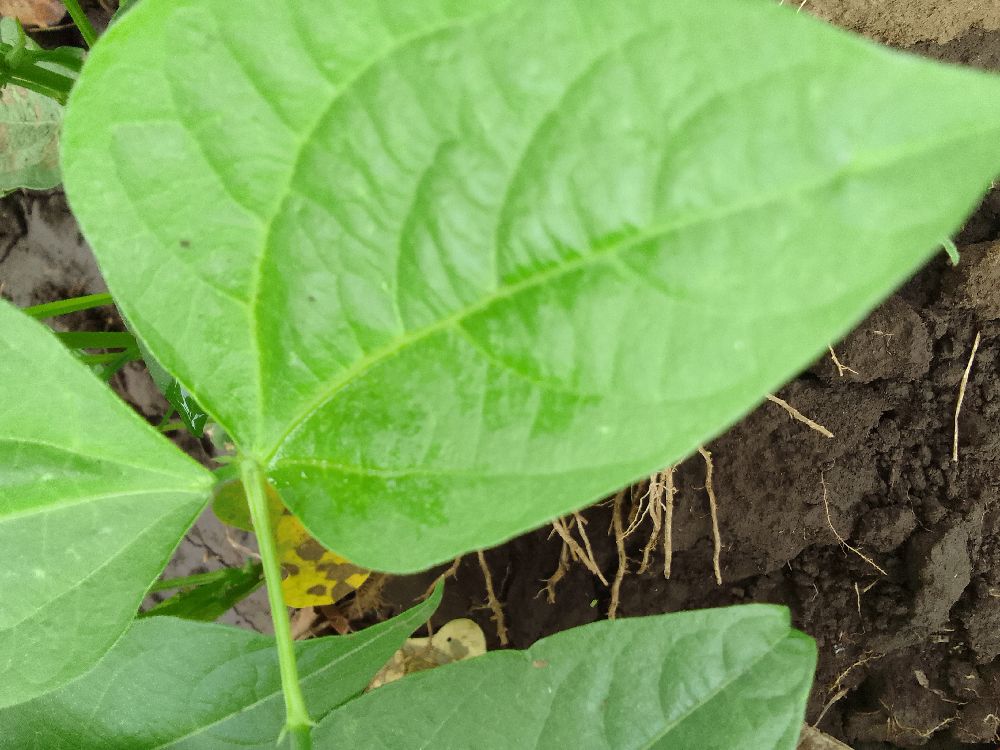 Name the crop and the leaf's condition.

common bean, healthy
